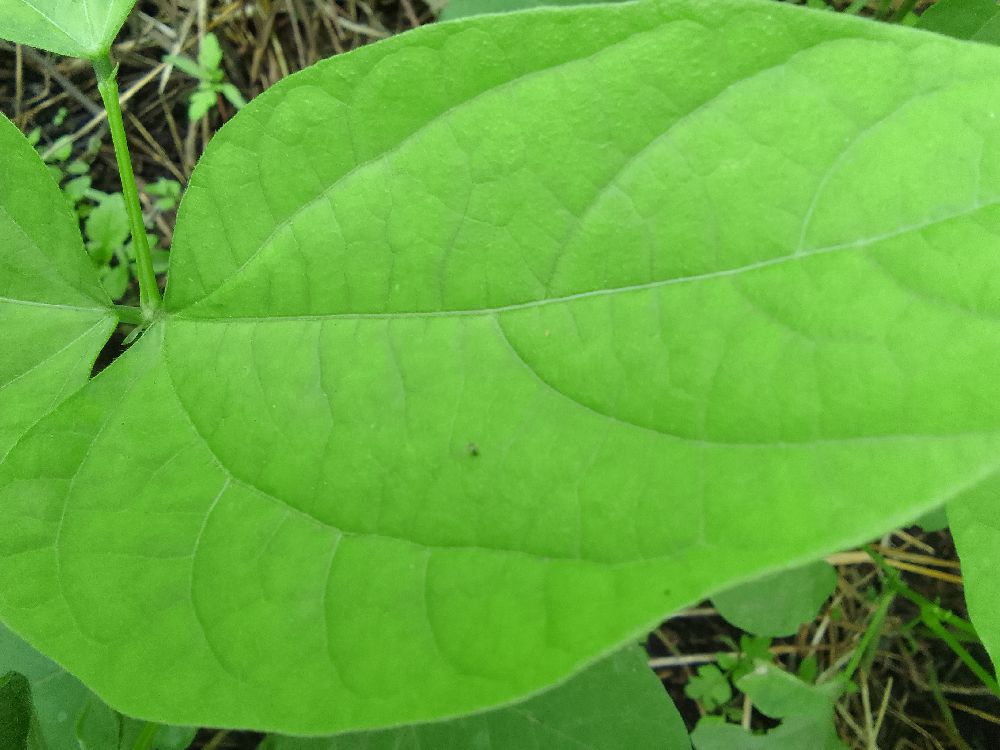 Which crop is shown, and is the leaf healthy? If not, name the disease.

common bean, healthy
